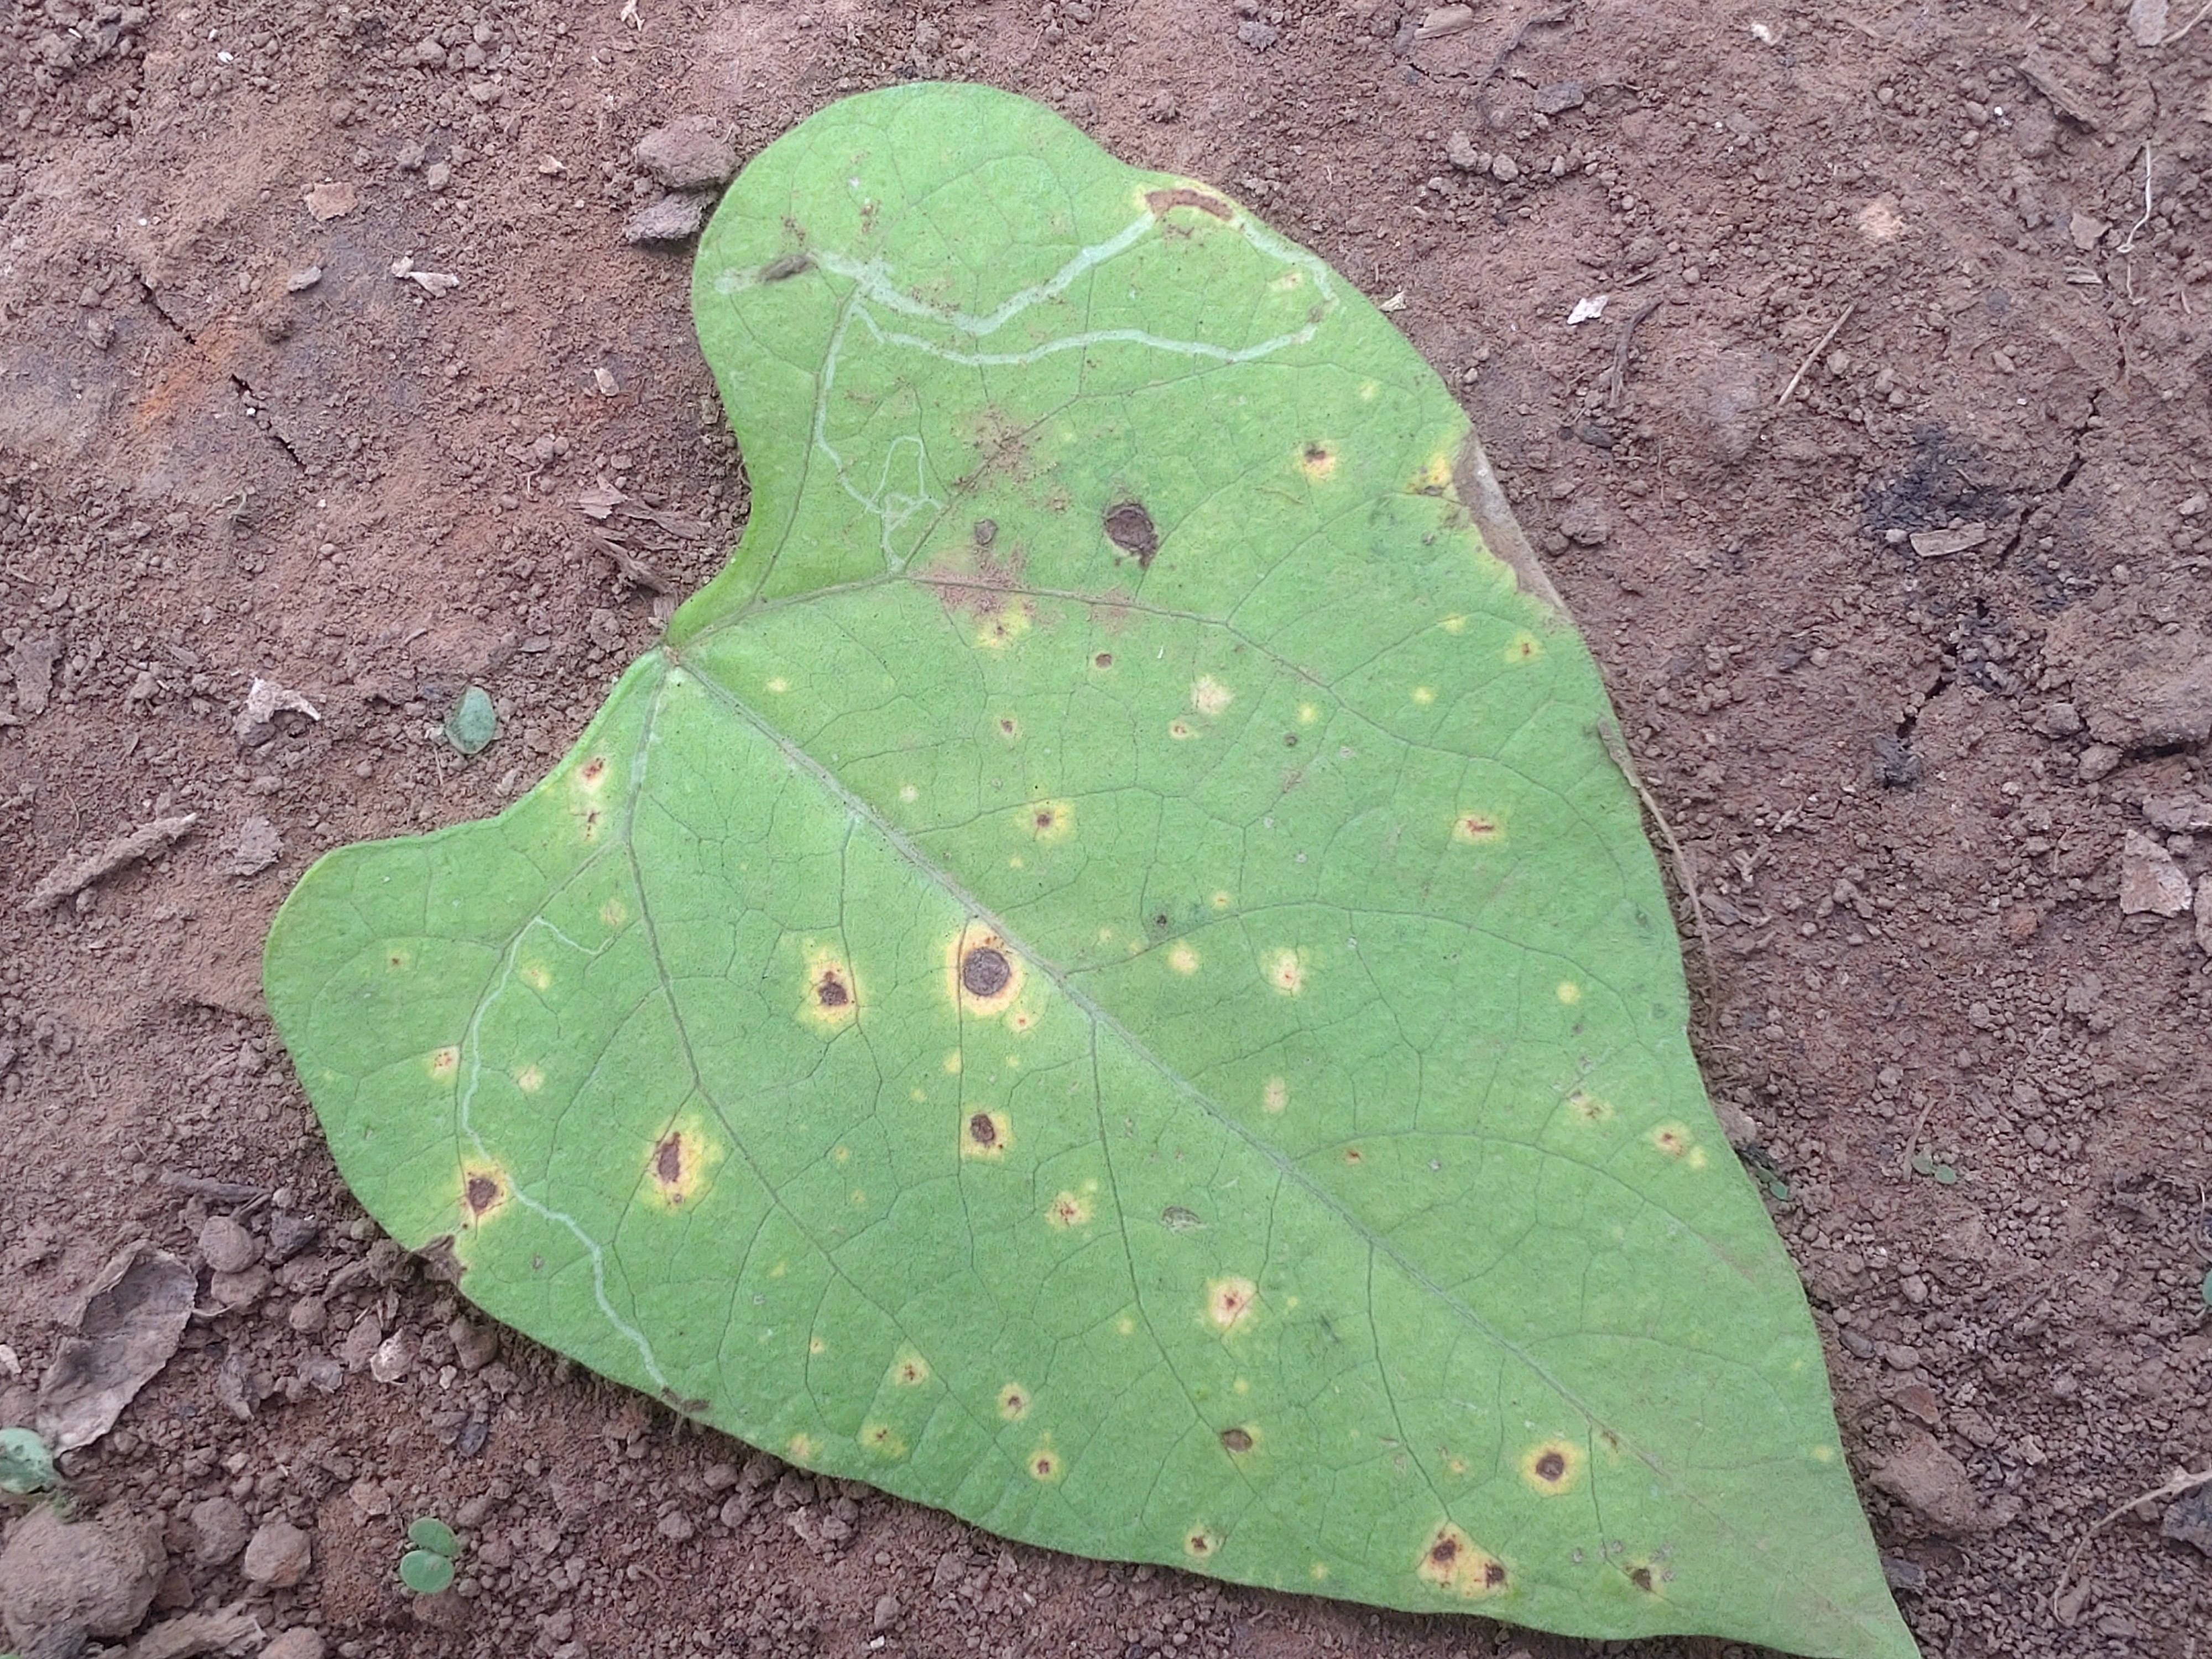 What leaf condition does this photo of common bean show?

rust
